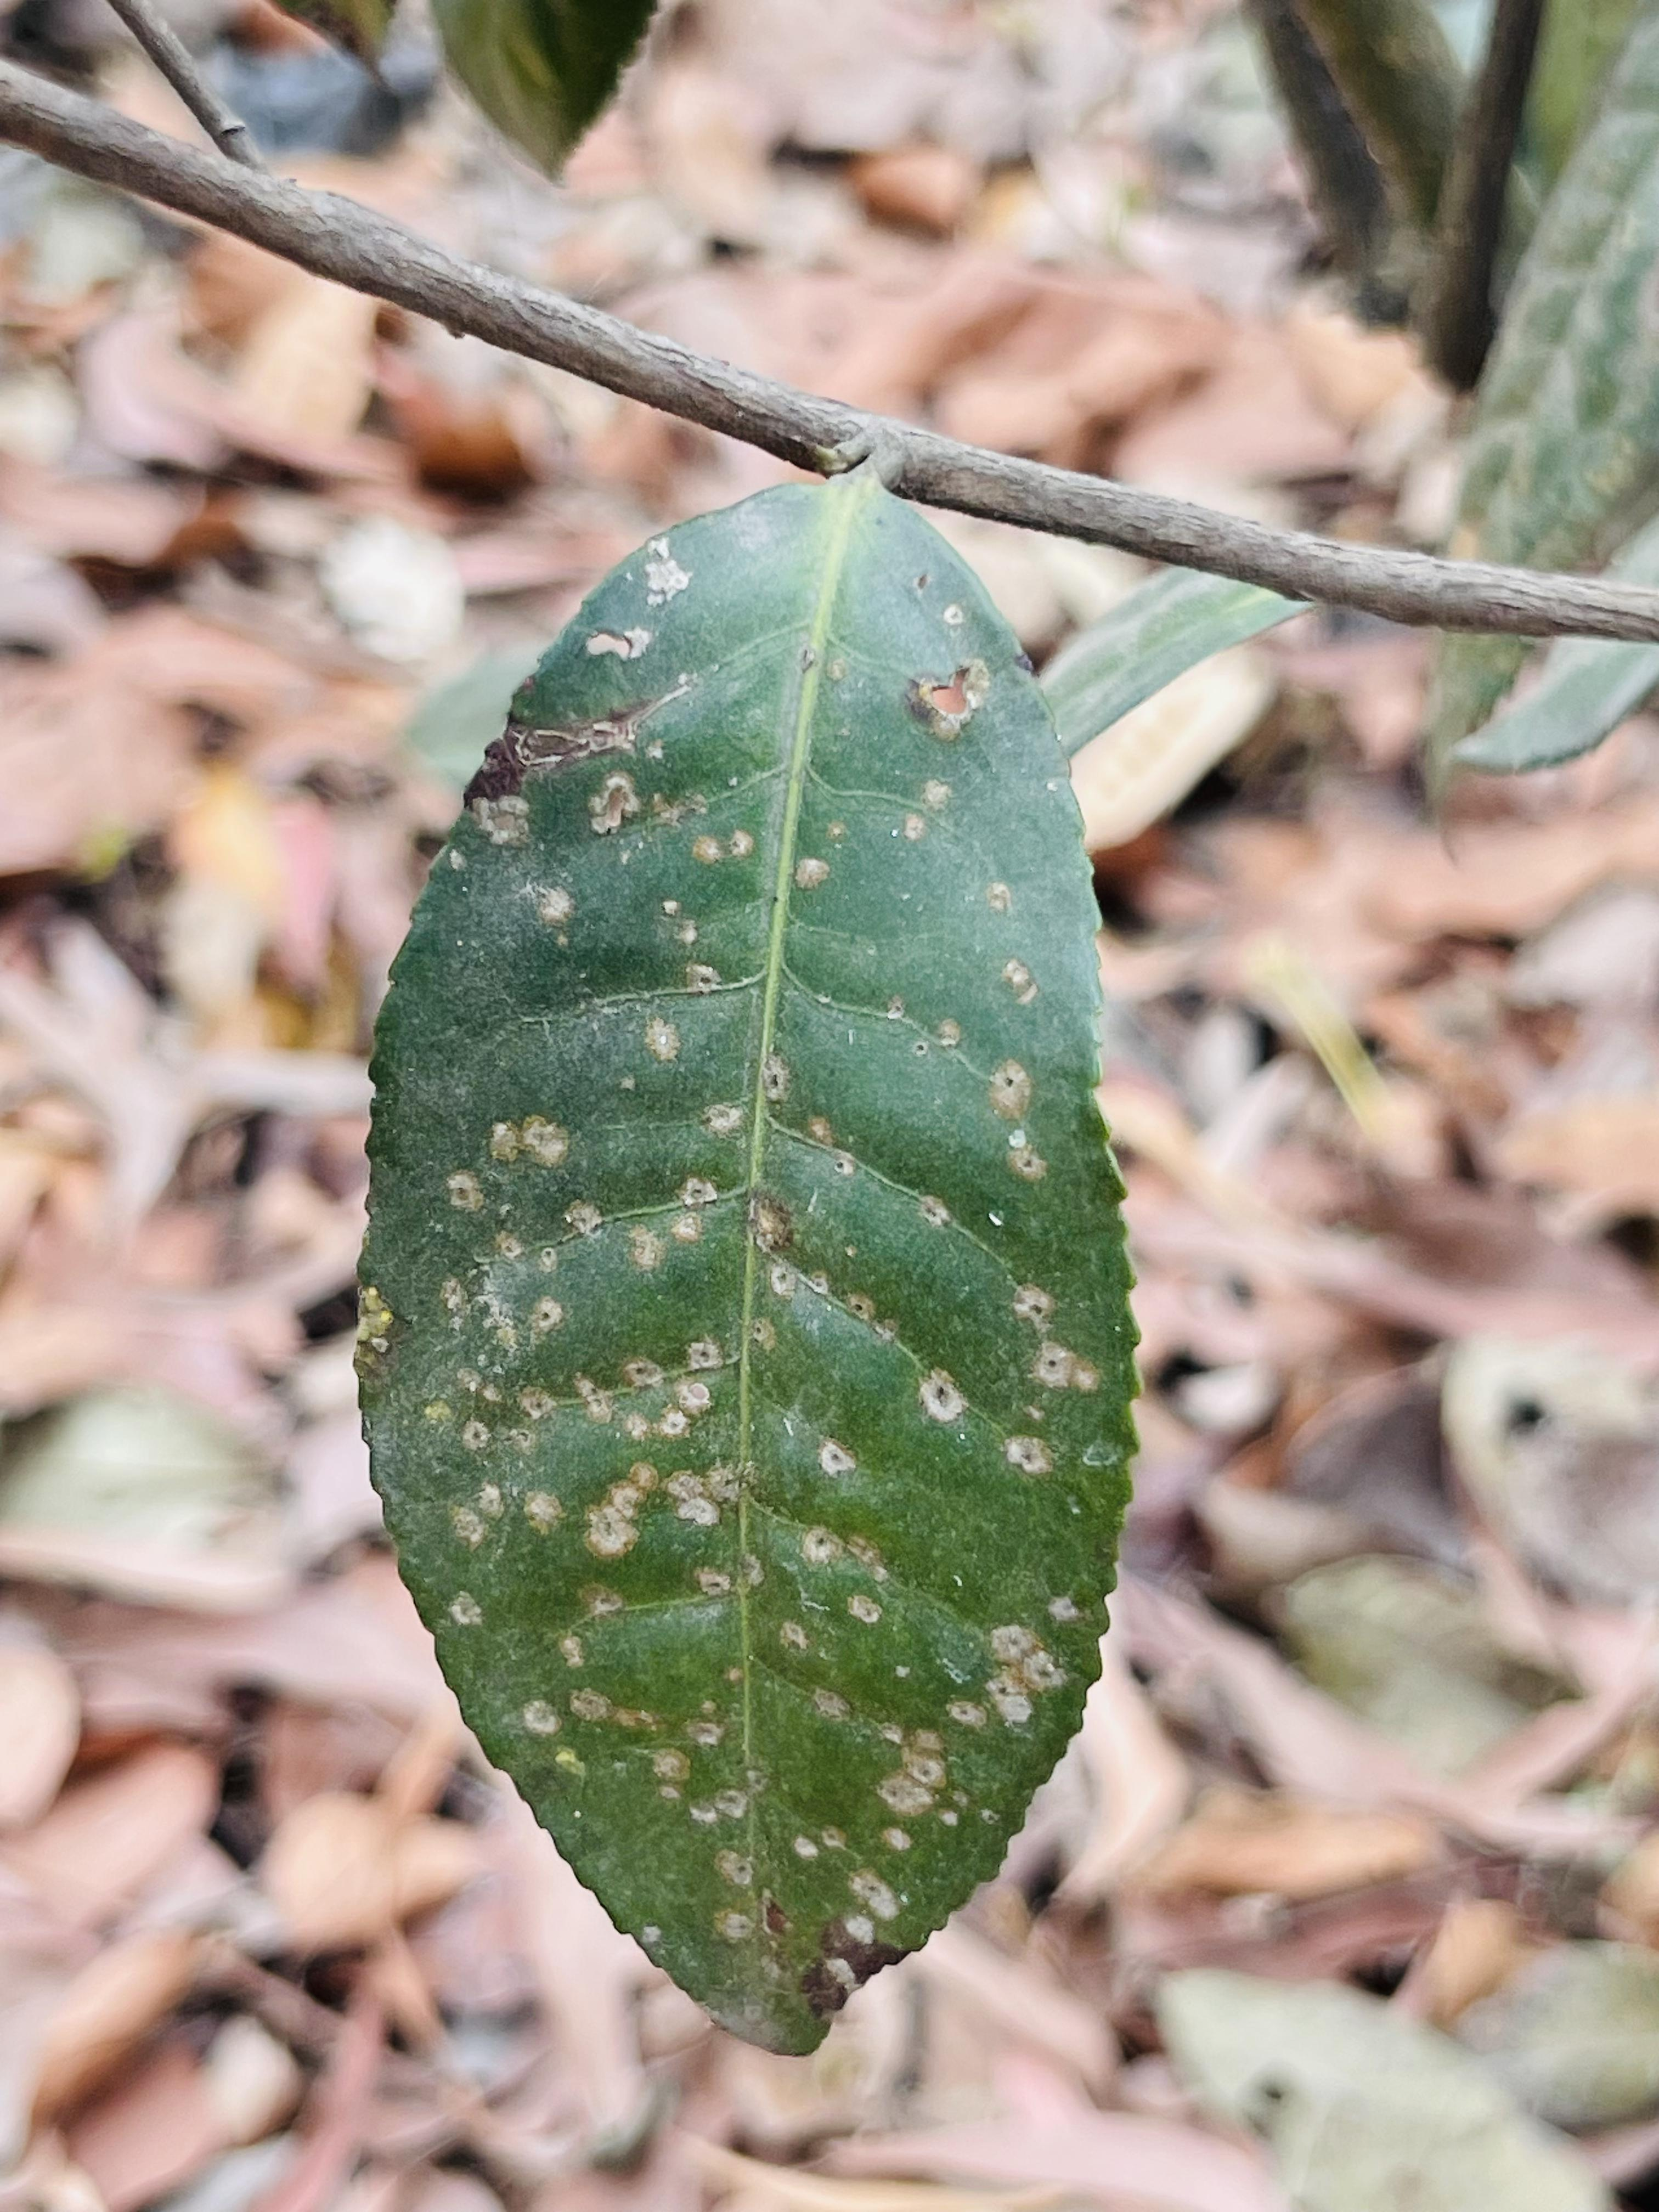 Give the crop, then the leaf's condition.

tea, red rust
